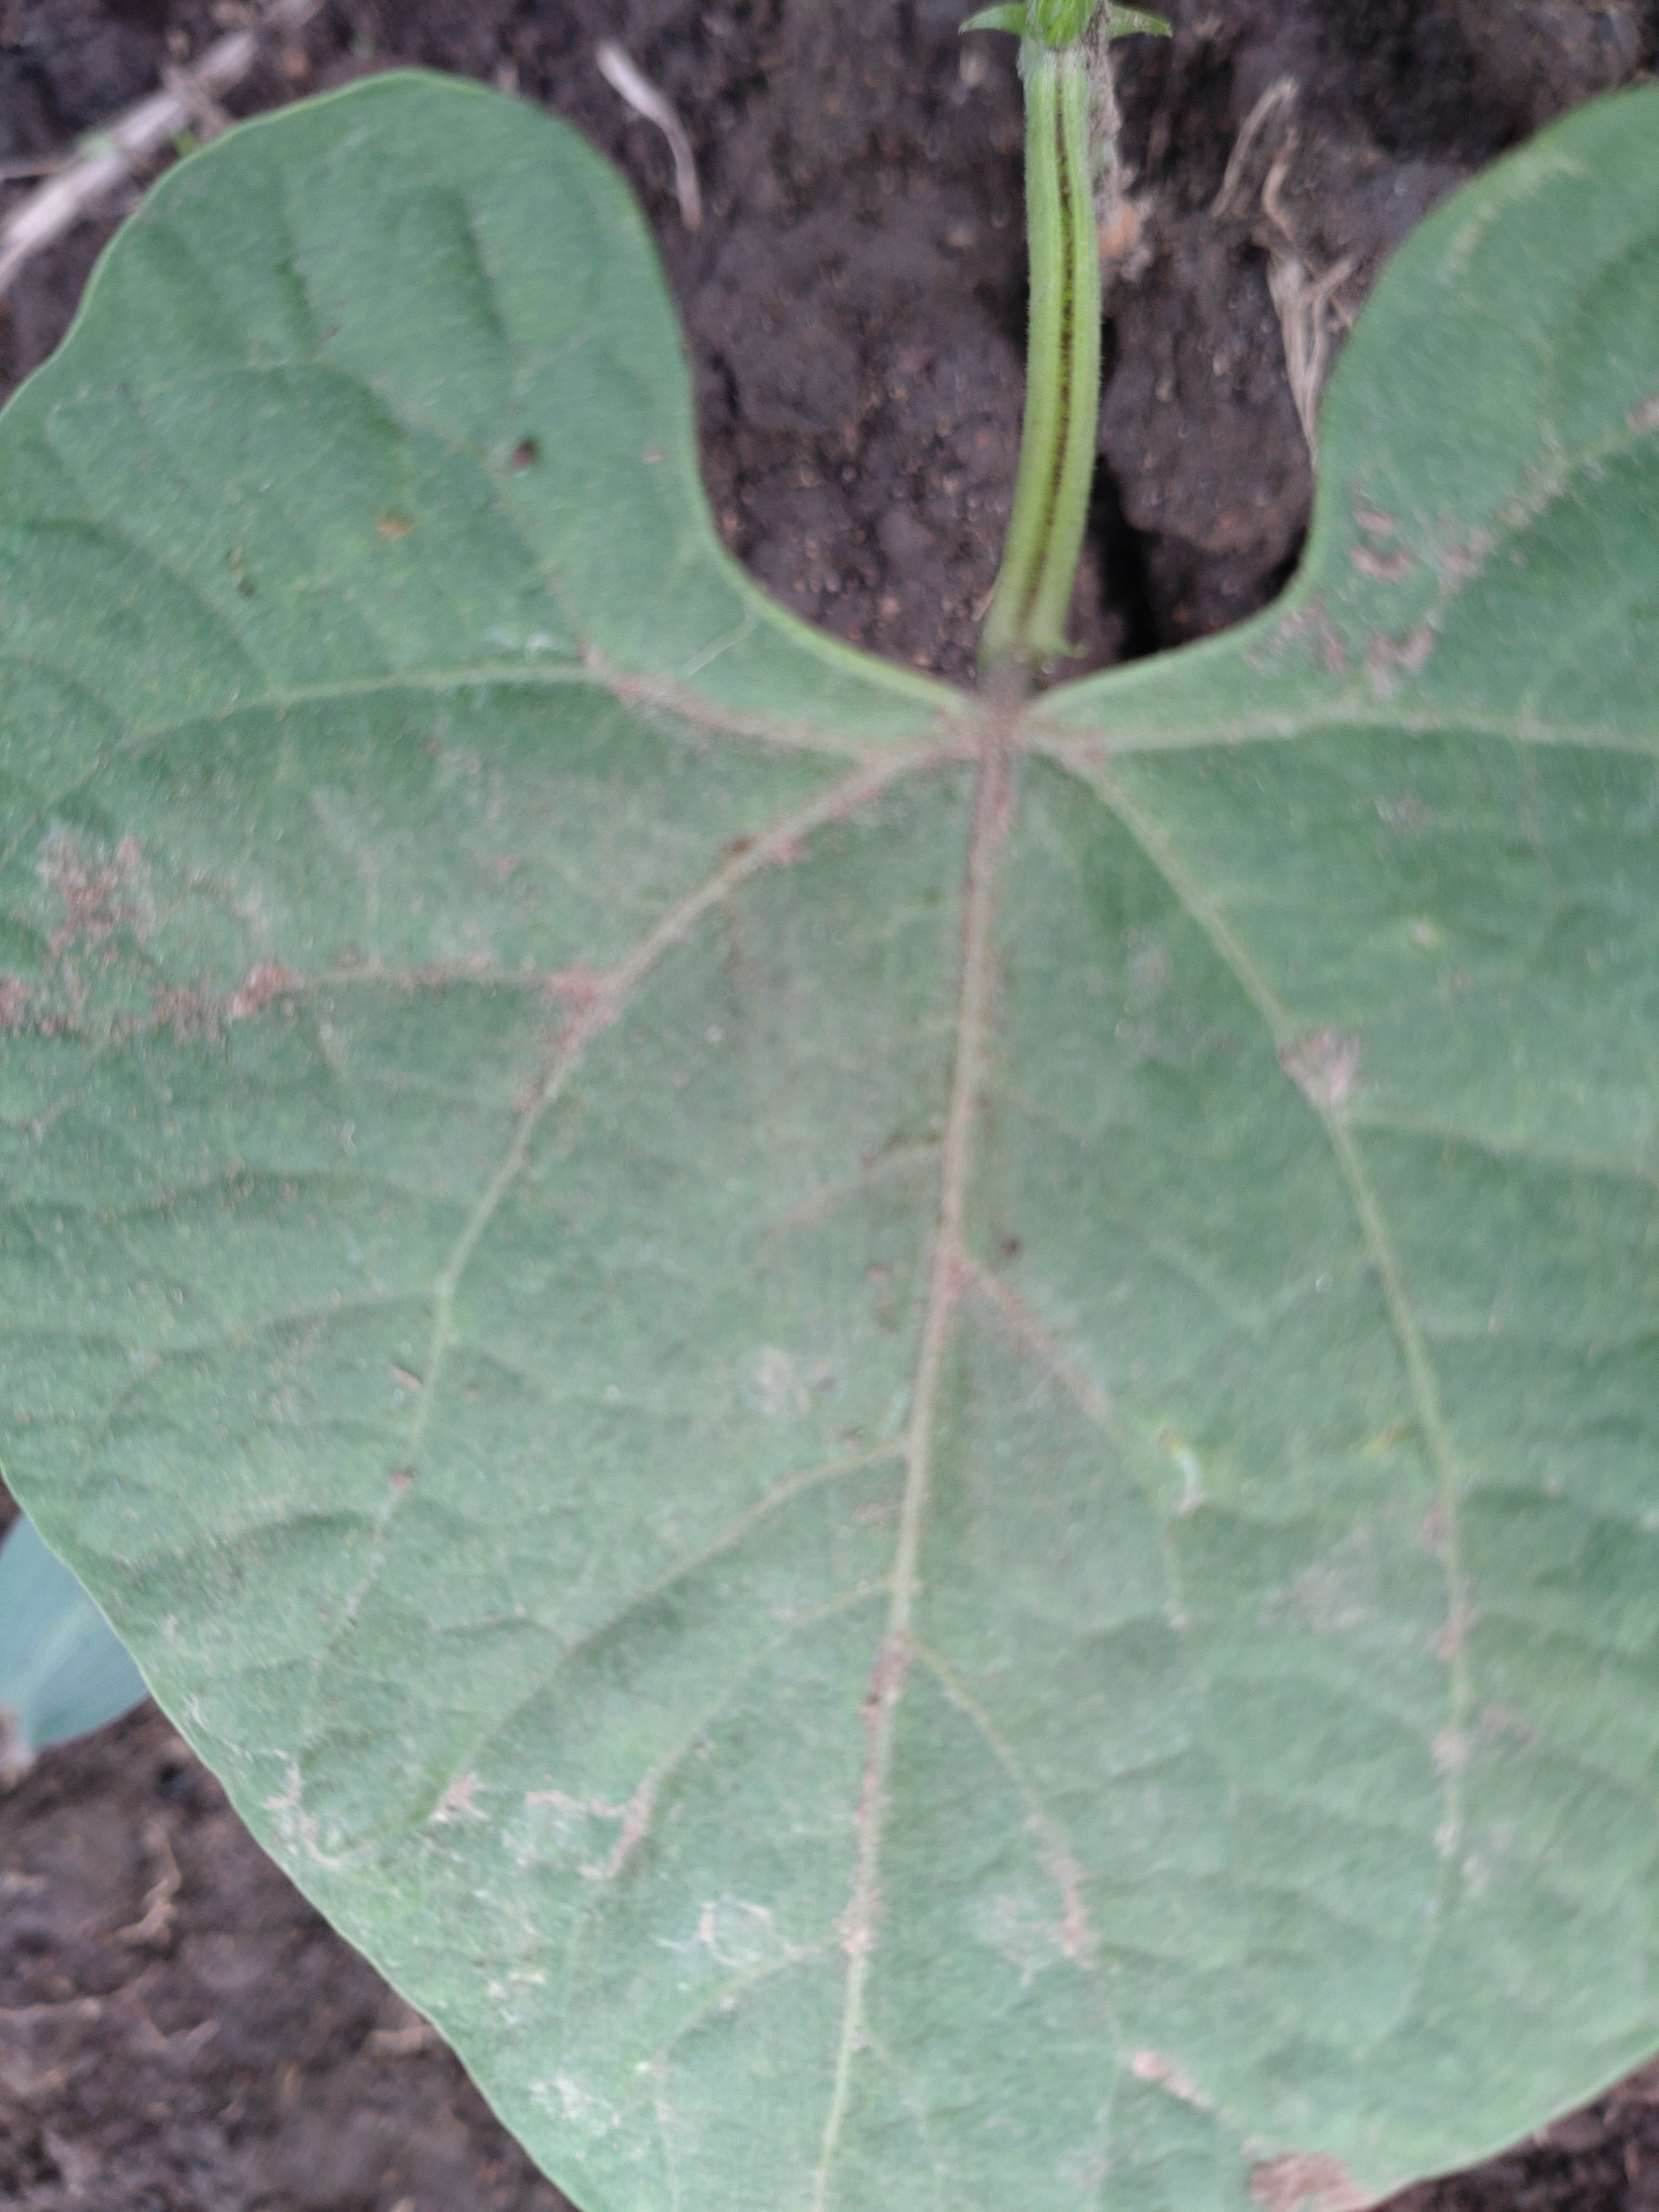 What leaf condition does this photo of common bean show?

healthy
